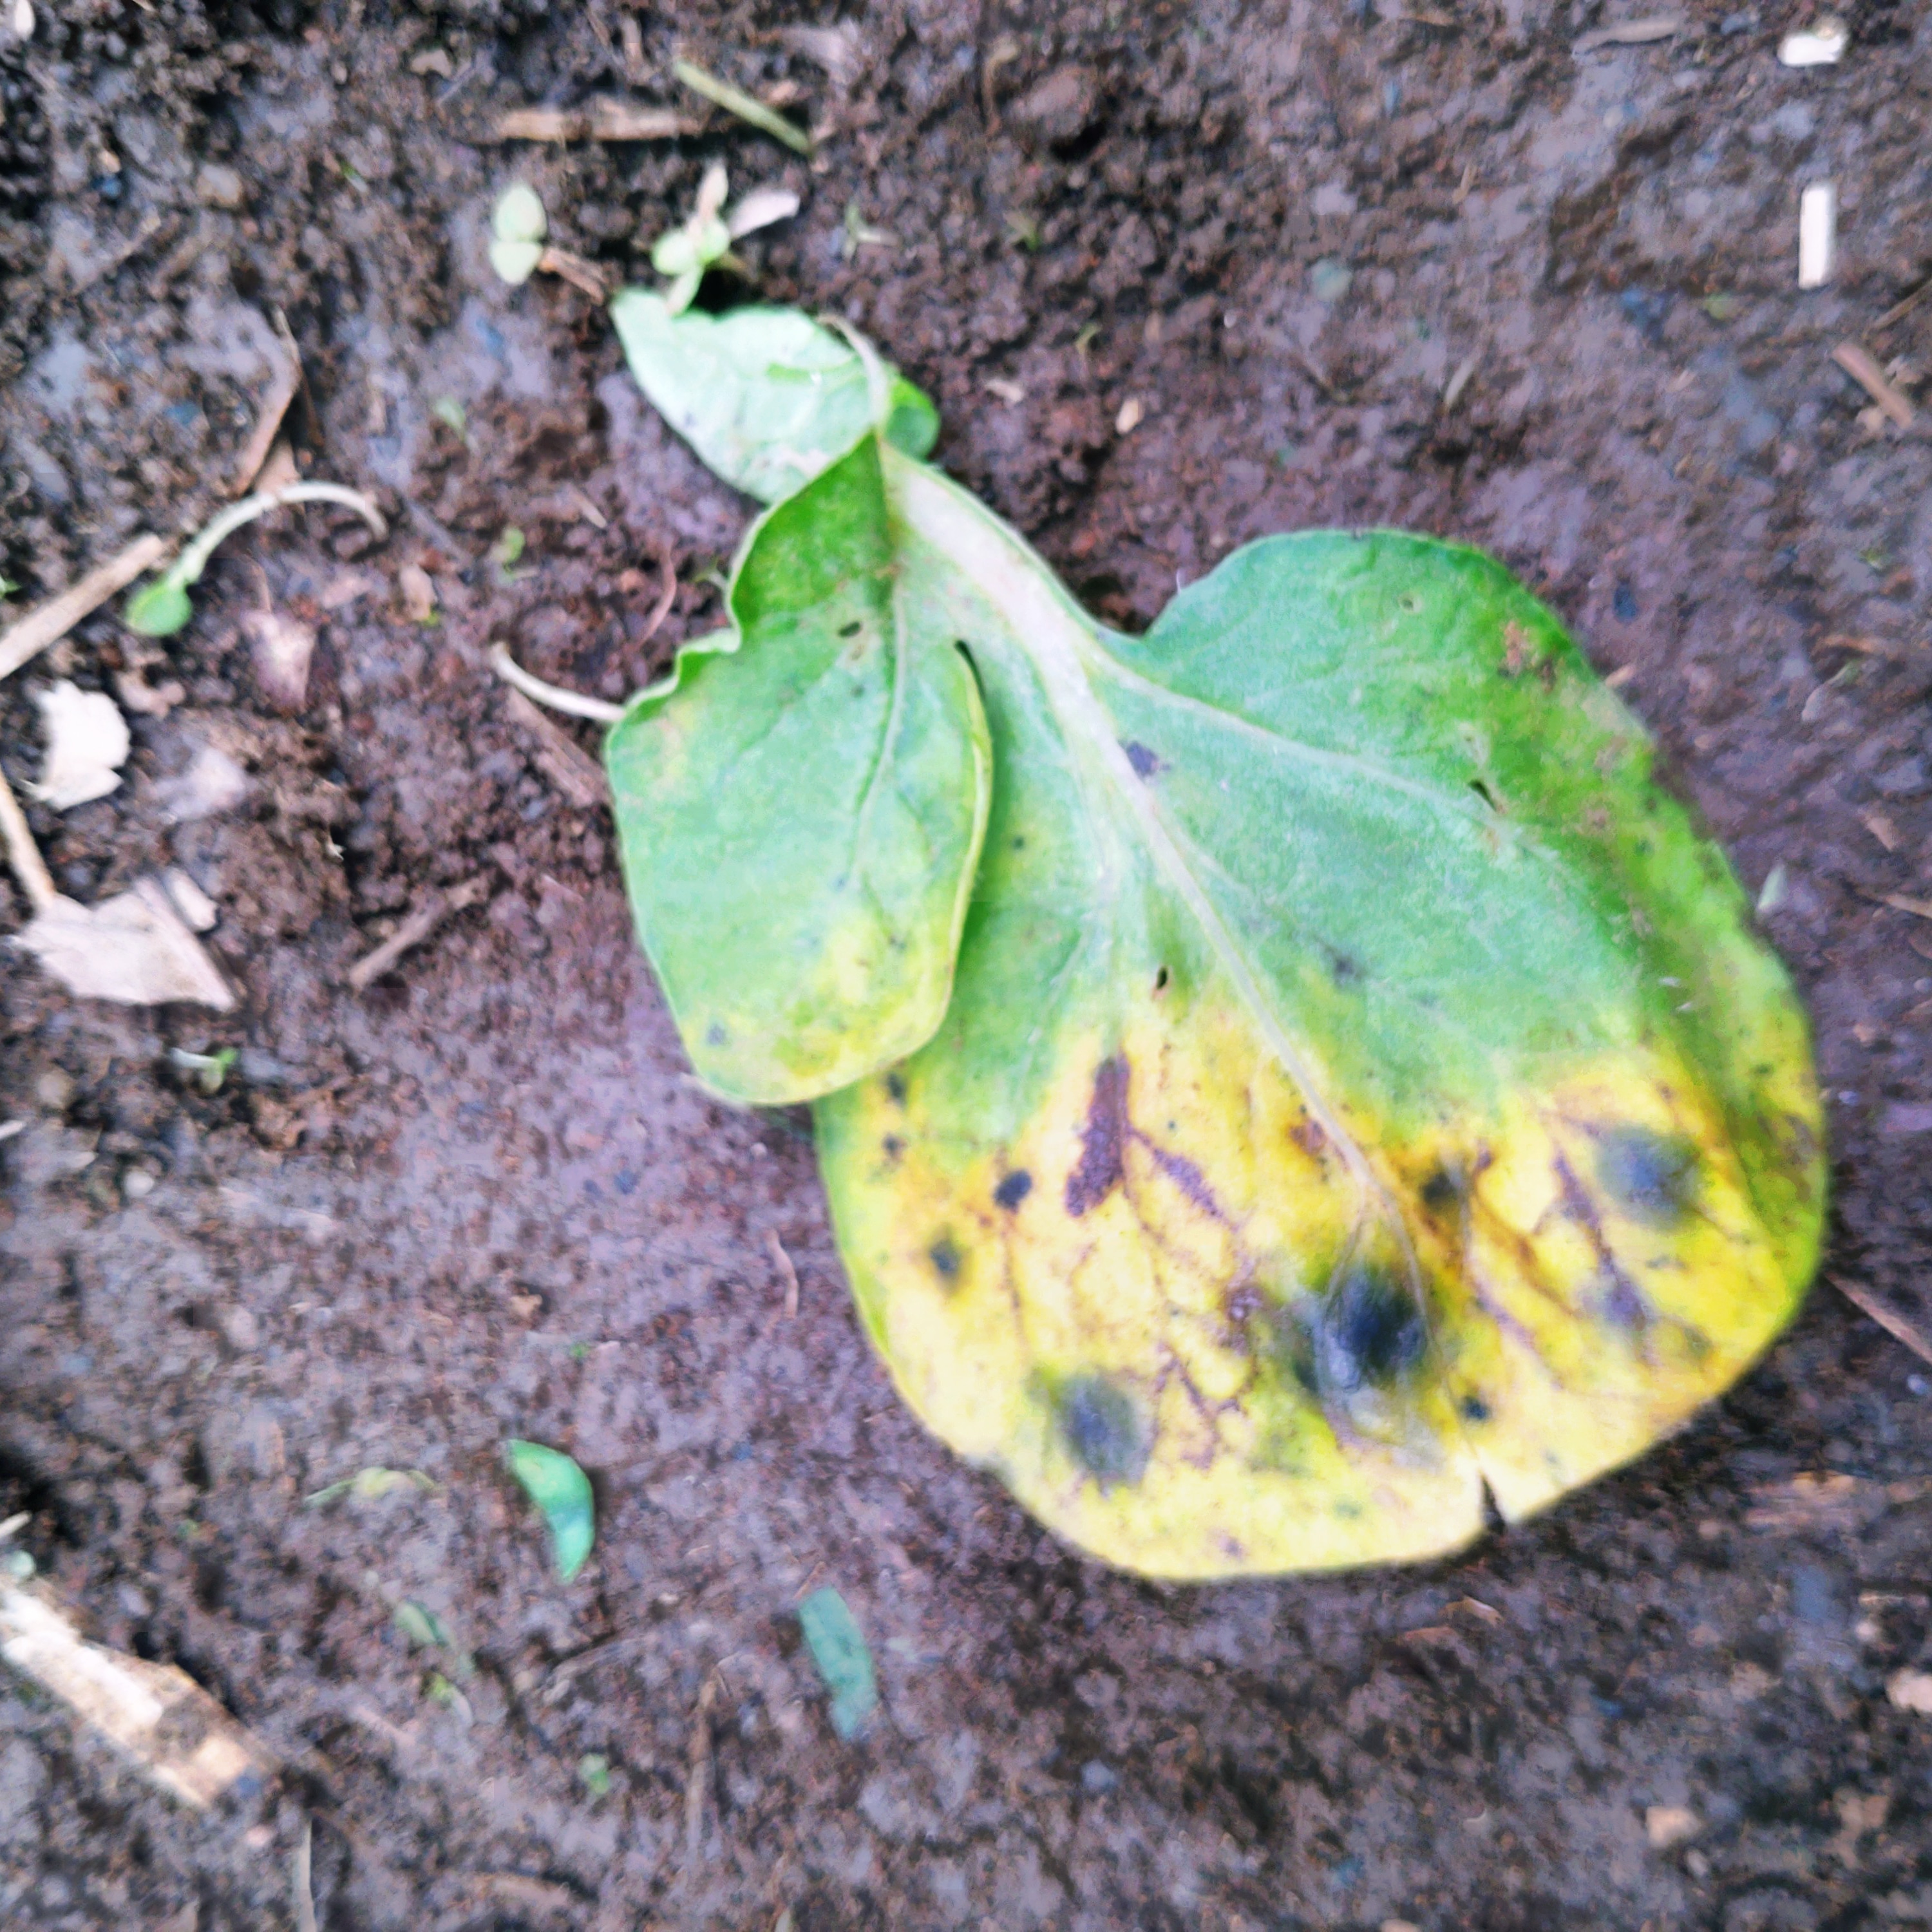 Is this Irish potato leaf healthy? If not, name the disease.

late blight
